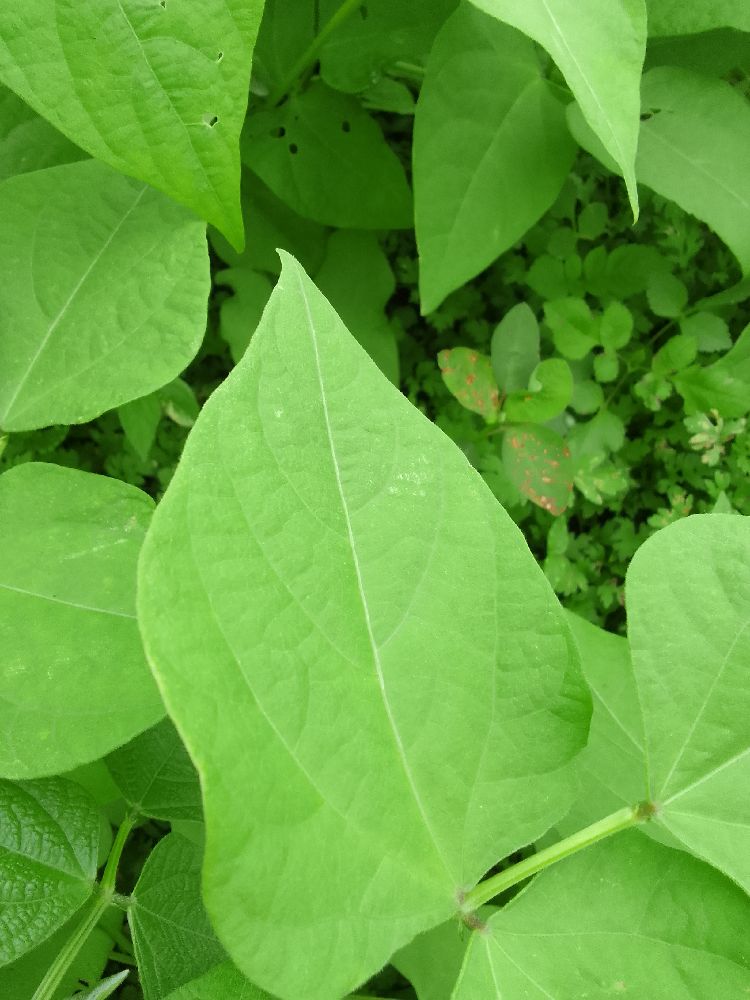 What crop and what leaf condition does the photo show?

common bean, healthy
